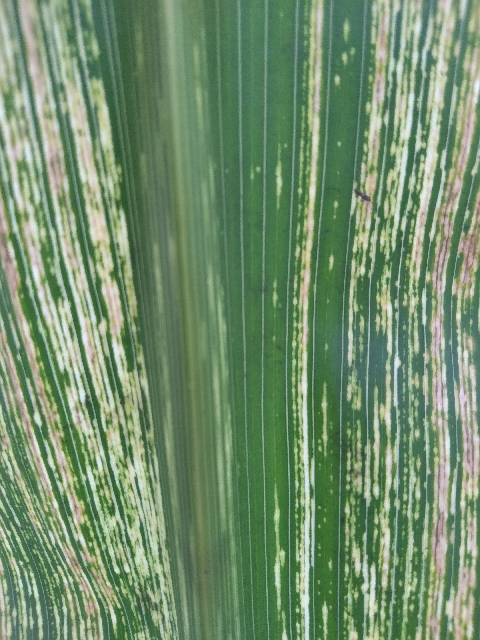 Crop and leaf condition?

maize, maize streak virus
